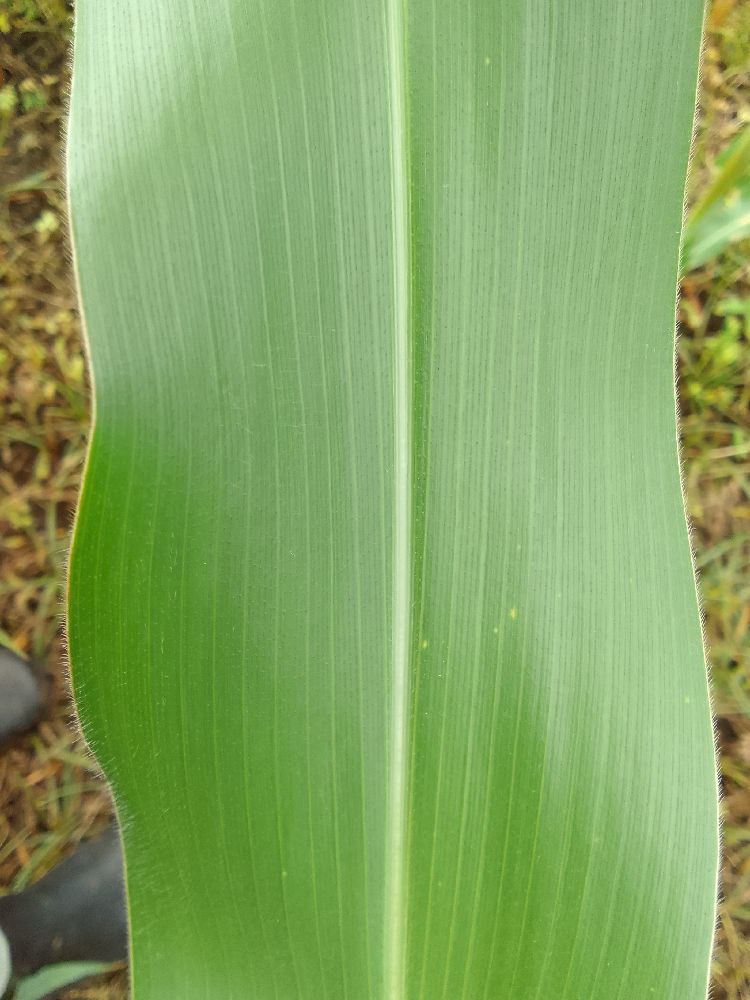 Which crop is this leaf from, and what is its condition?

maize, healthy
